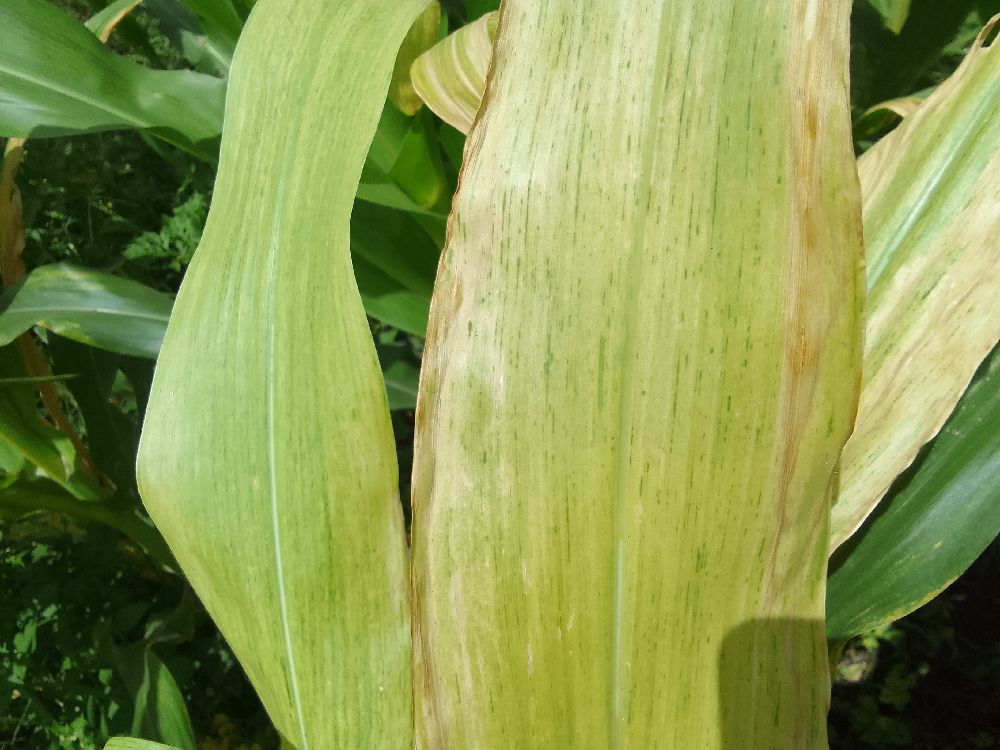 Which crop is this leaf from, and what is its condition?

maize, maize lethal necrosis
